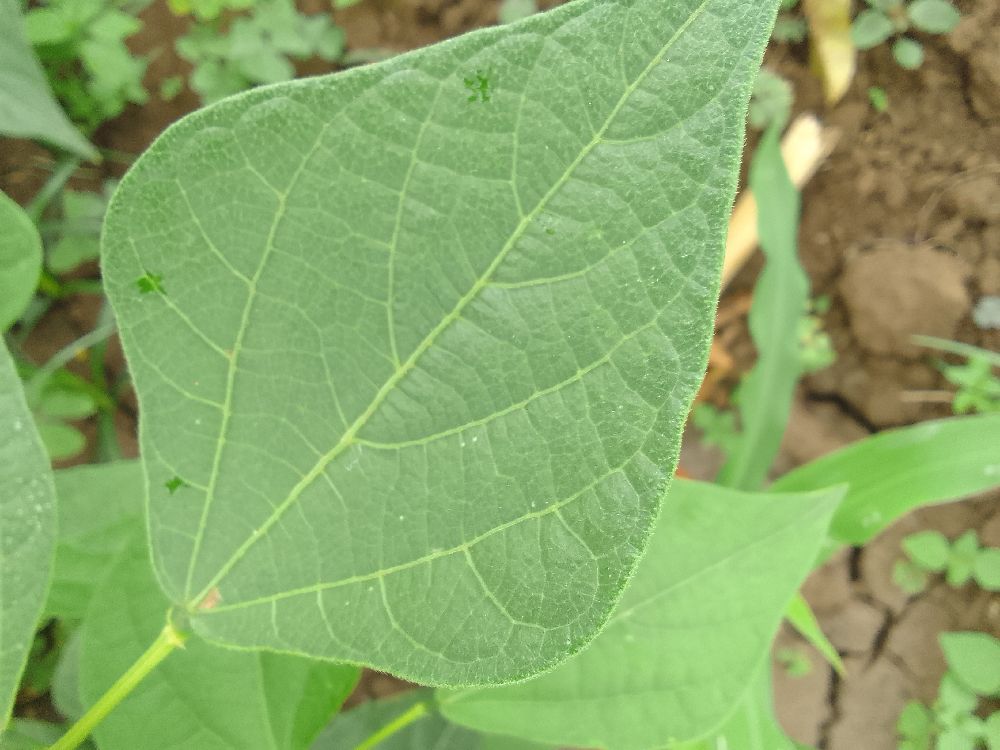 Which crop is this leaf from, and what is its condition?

common bean, healthy
